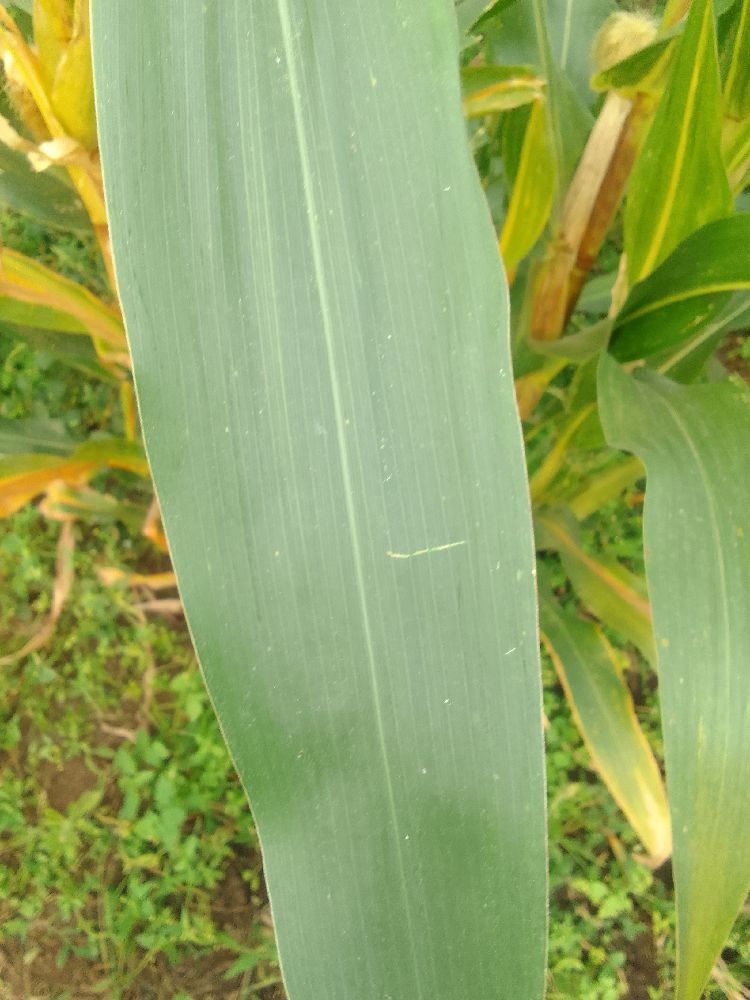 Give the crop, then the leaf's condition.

maize, healthy
